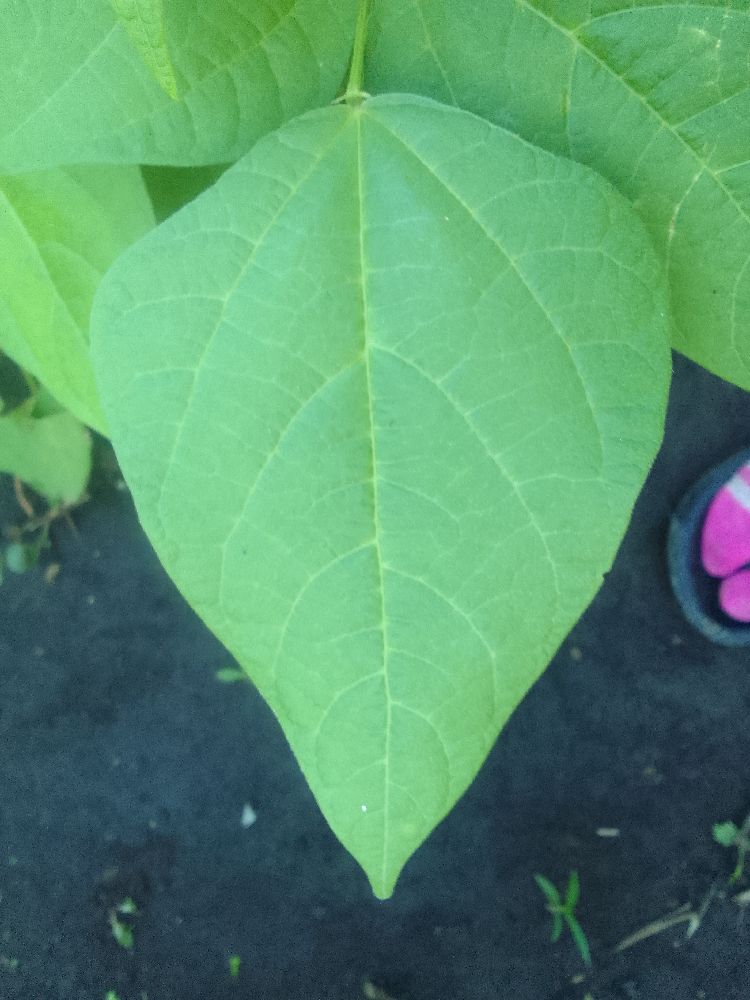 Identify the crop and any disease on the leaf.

common bean, healthy
